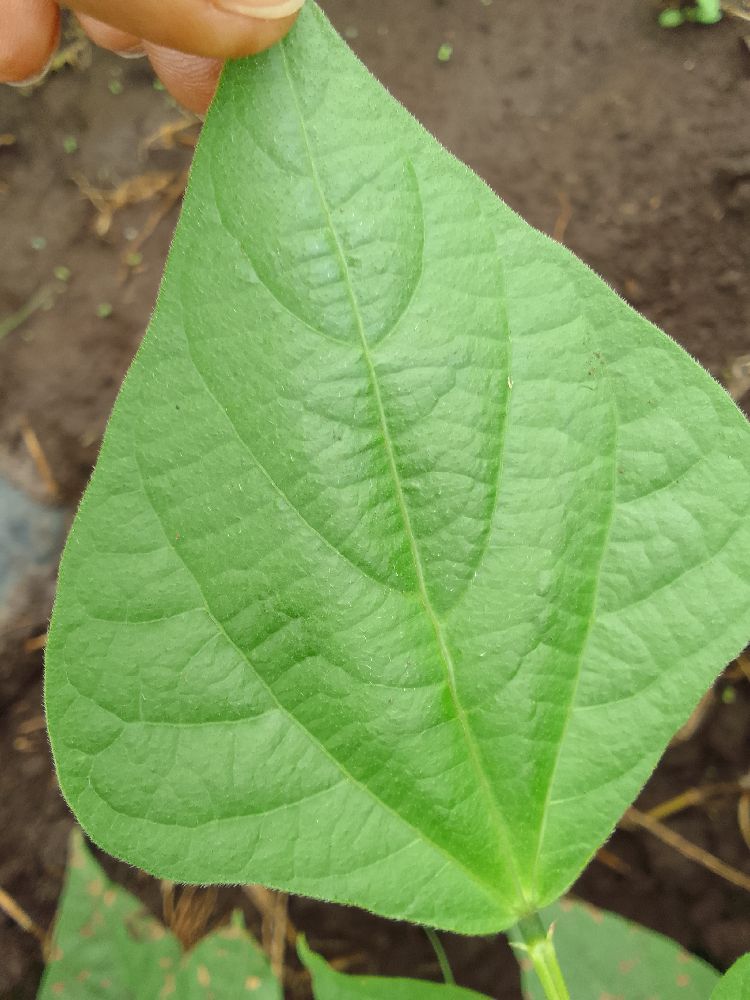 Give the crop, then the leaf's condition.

common bean, healthy
